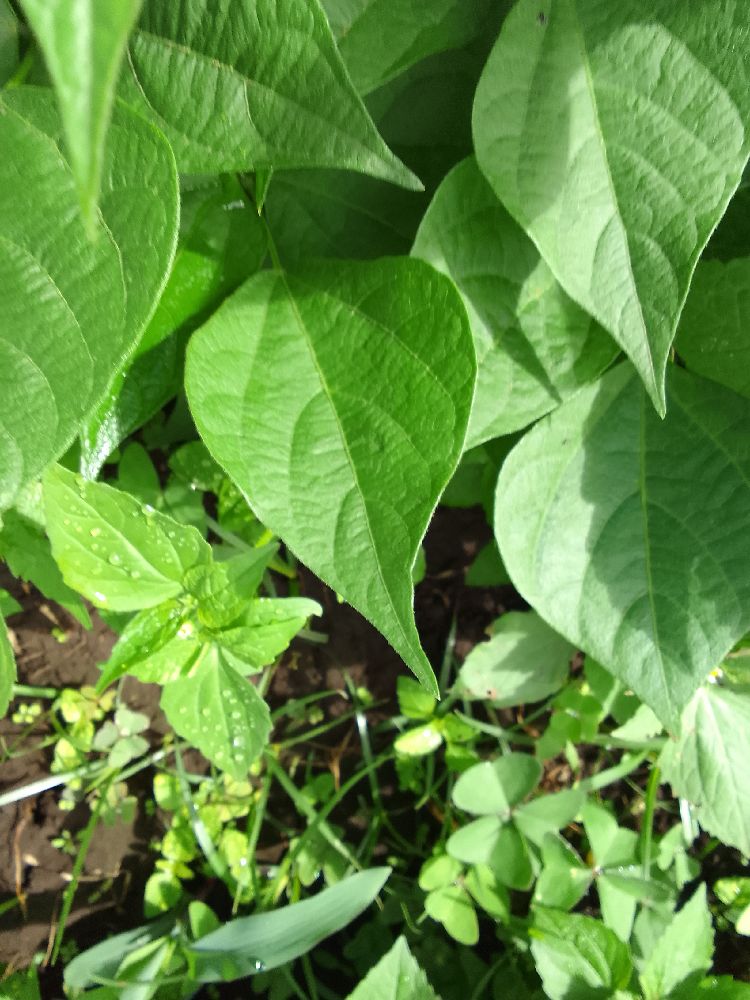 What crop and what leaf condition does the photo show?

common bean, healthy
